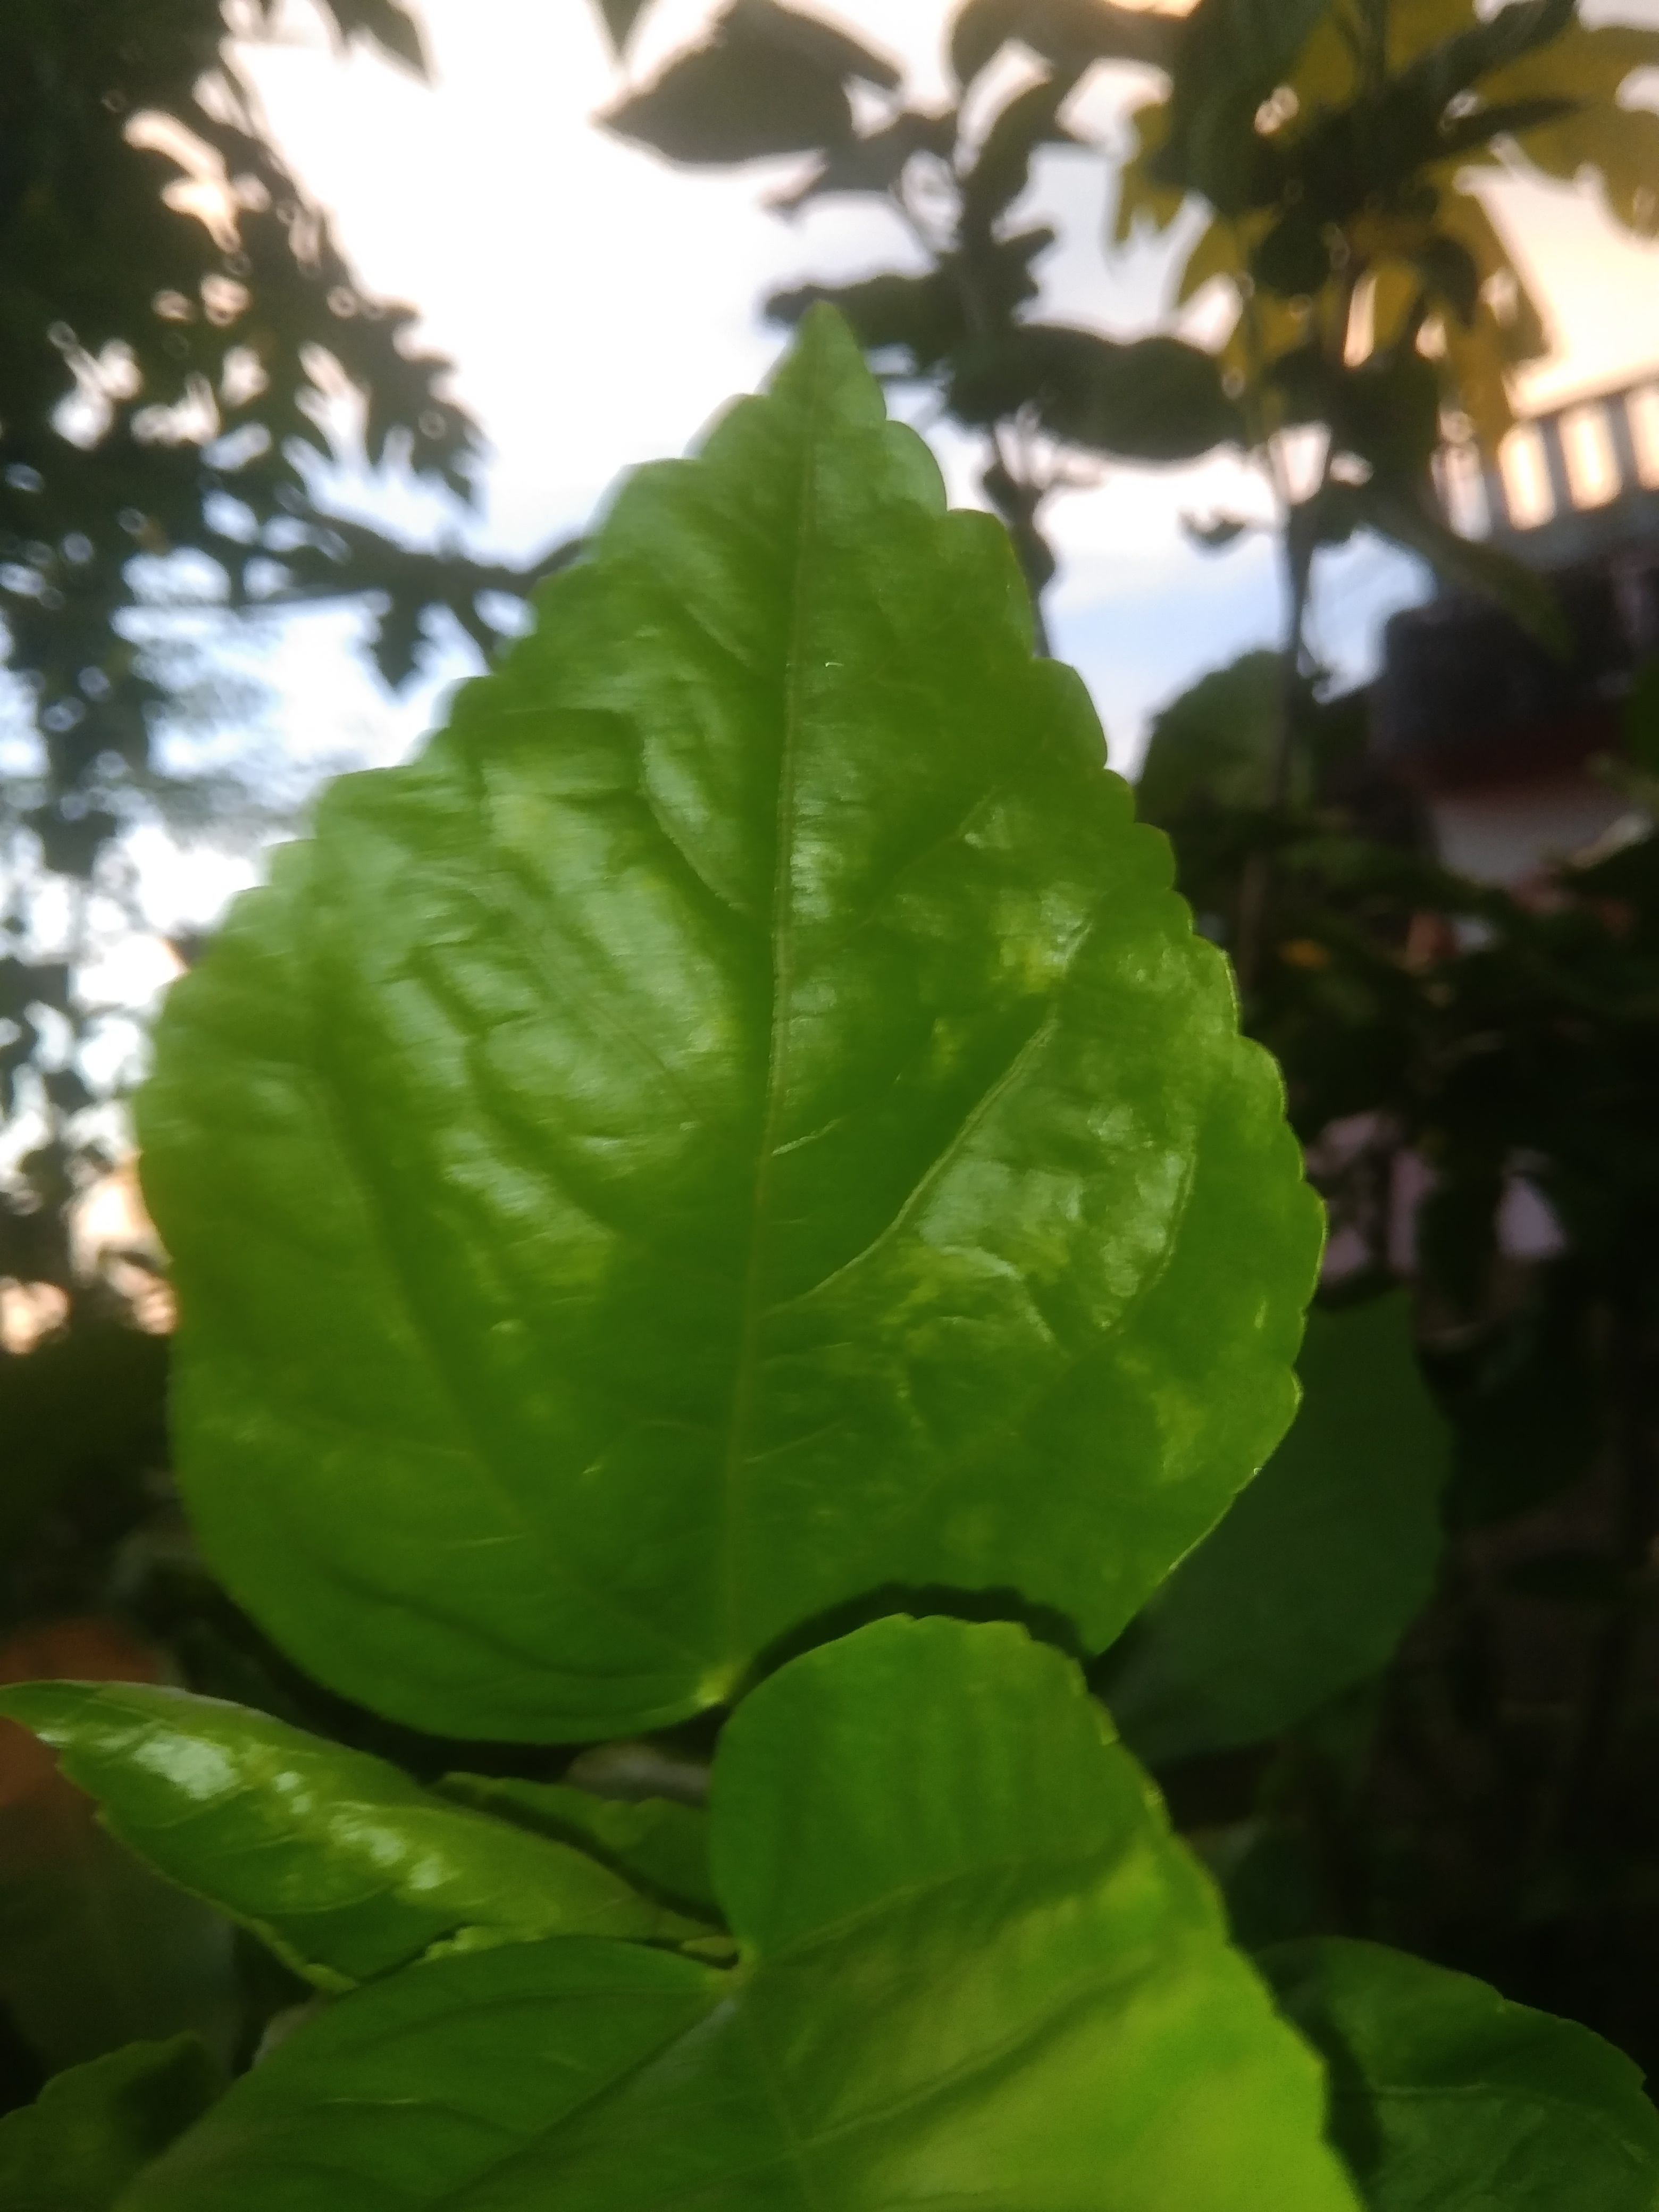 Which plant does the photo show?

hibiscus
